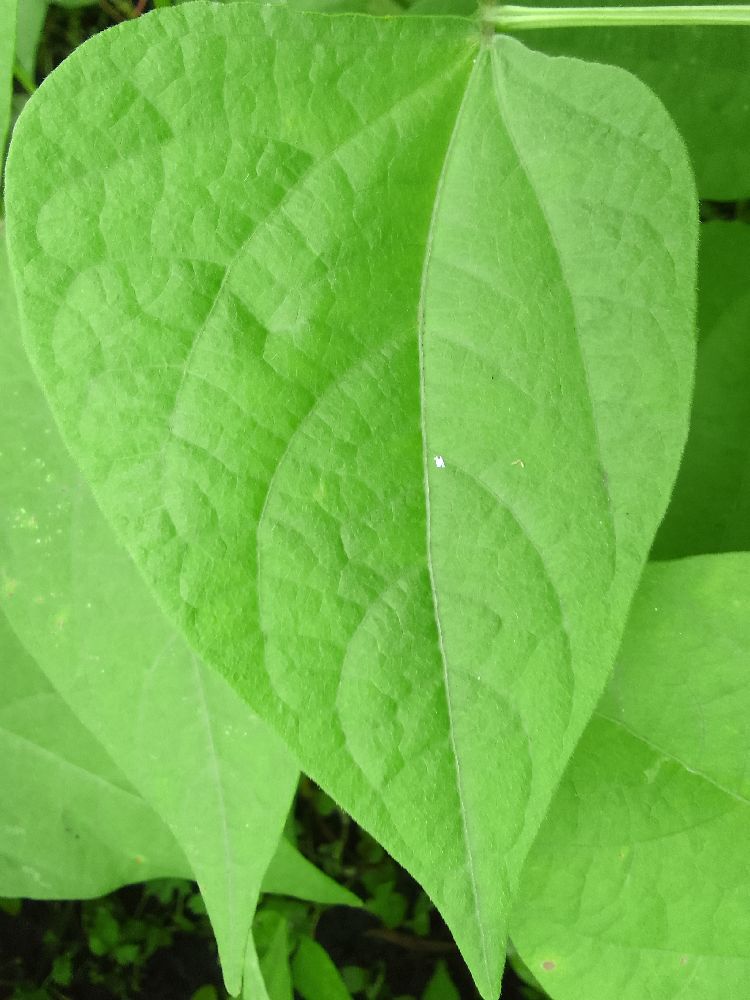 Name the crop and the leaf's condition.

common bean, healthy
